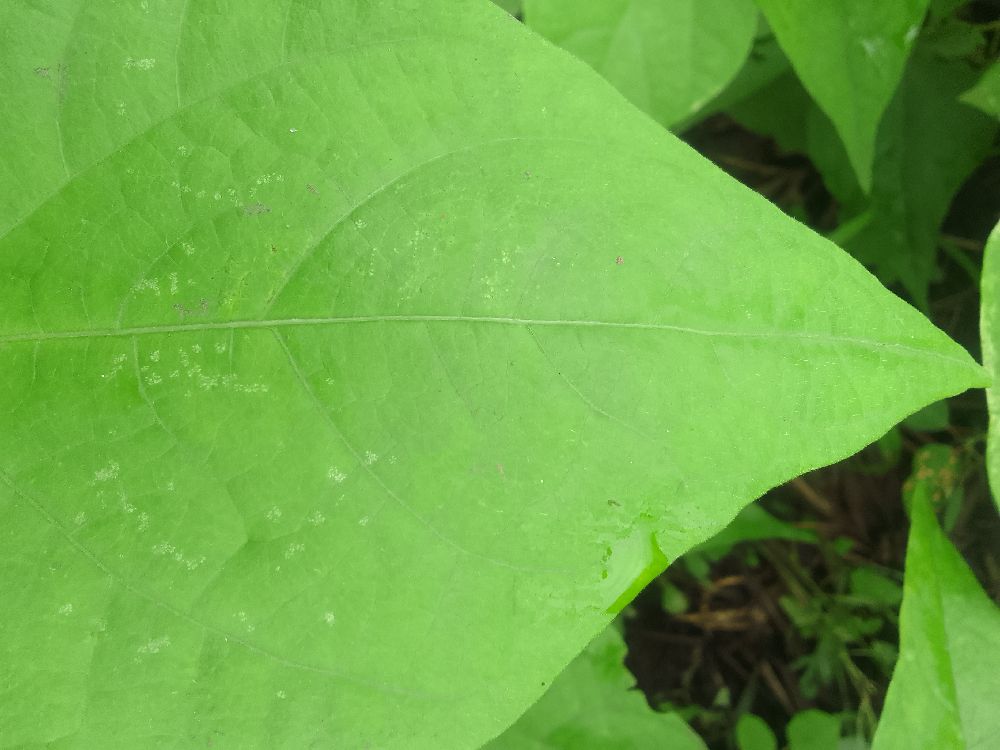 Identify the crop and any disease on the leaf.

common bean, healthy
